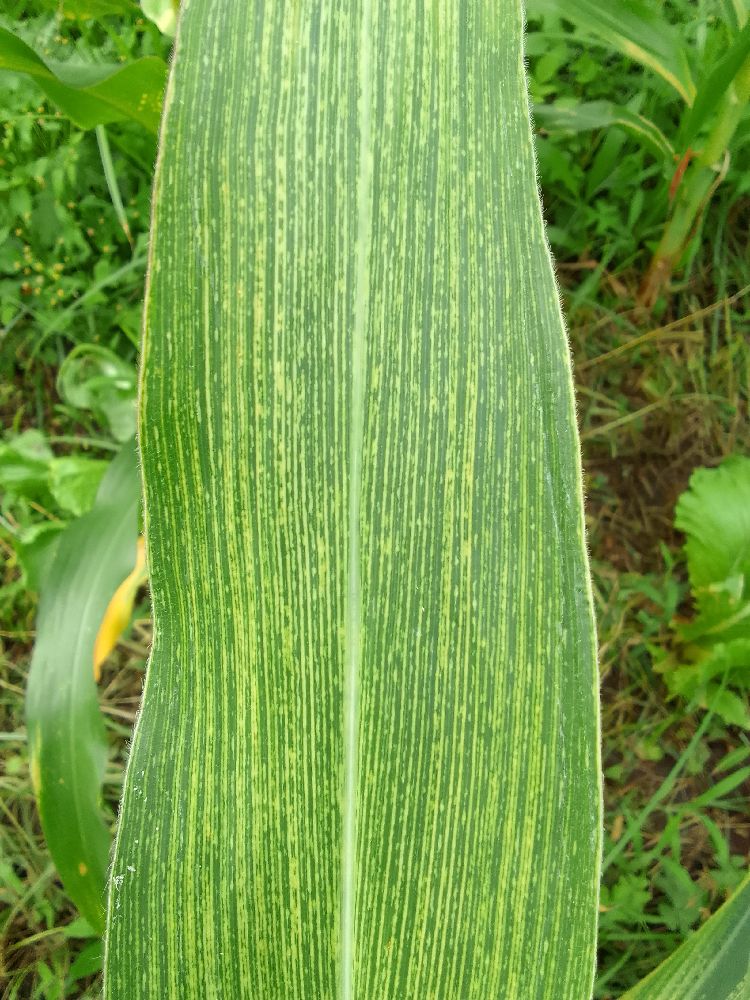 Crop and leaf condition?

maize, maize streak virus
